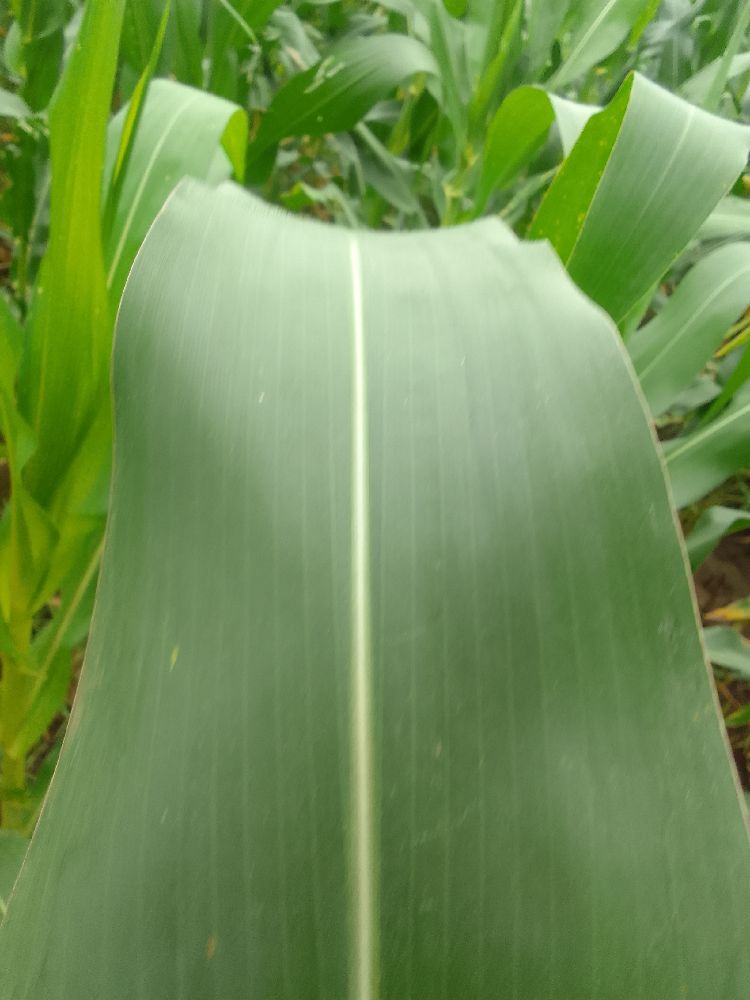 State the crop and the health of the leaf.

maize, healthy
